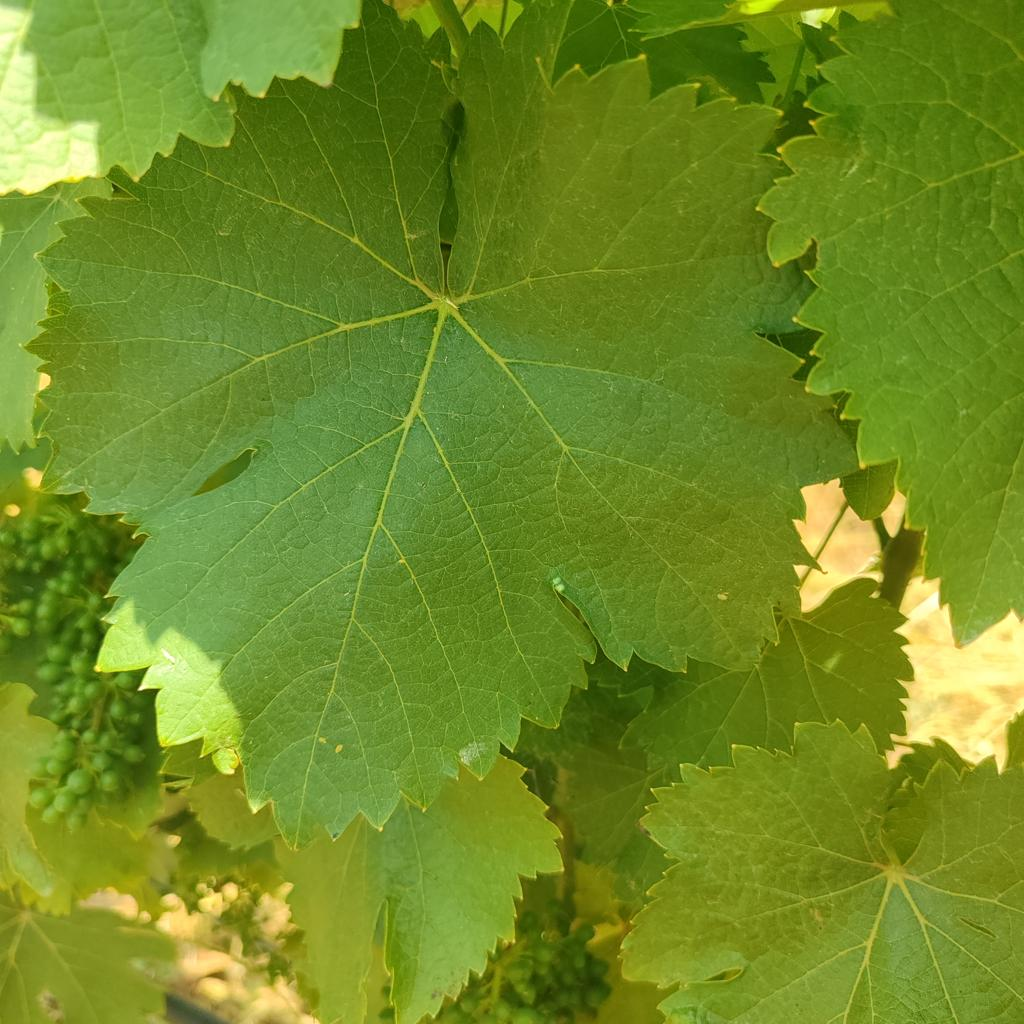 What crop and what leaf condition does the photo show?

grapevine, healthy
